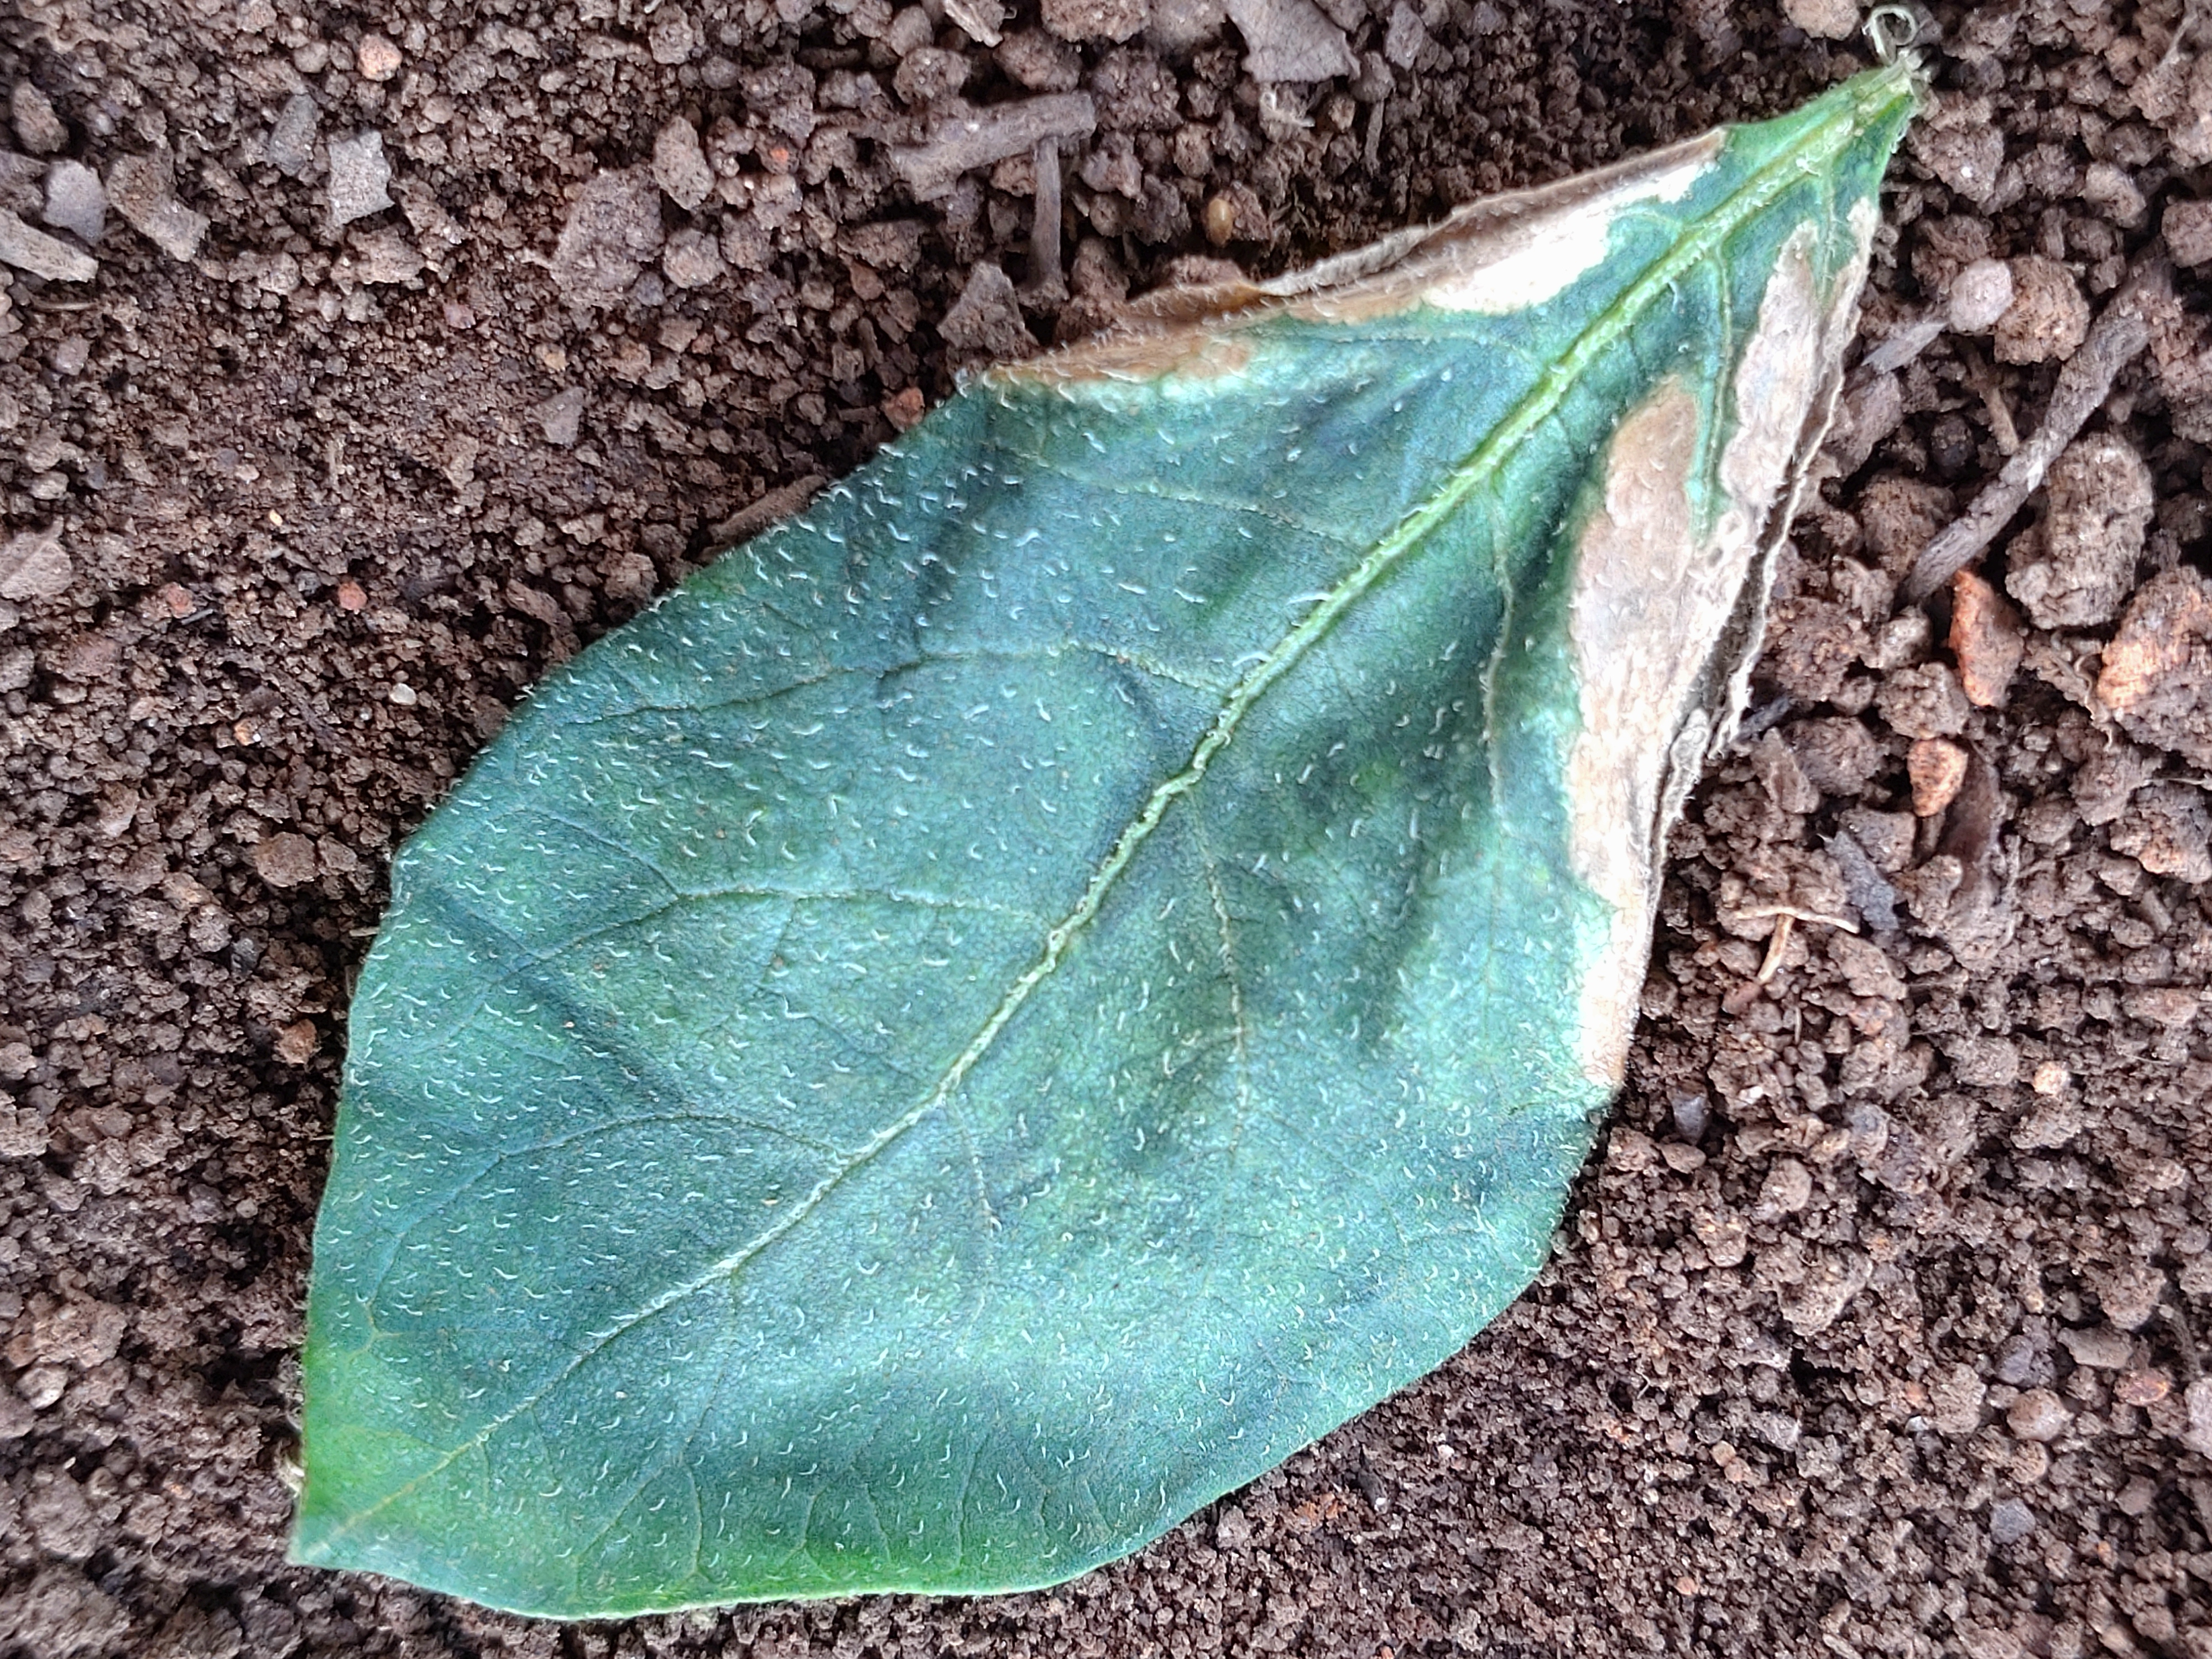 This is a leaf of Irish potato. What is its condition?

early blight
